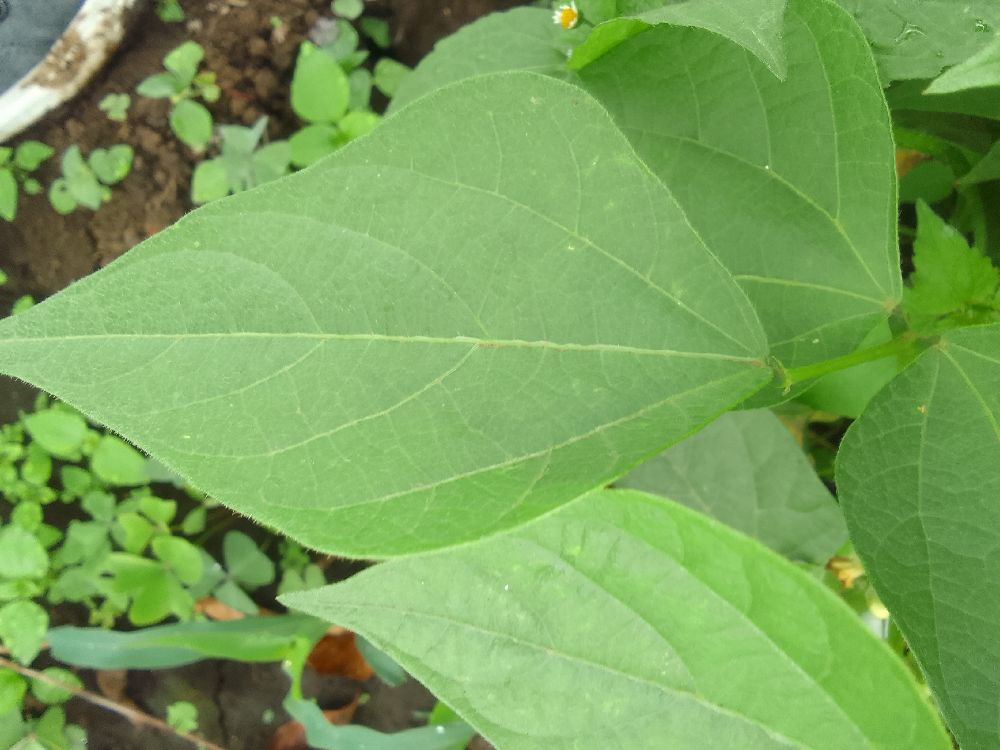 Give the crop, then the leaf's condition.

common bean, healthy
